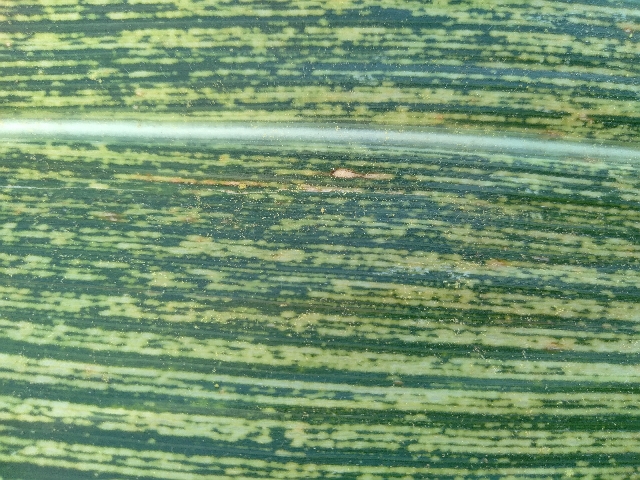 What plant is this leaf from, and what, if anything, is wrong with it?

maize, maize streak virus
